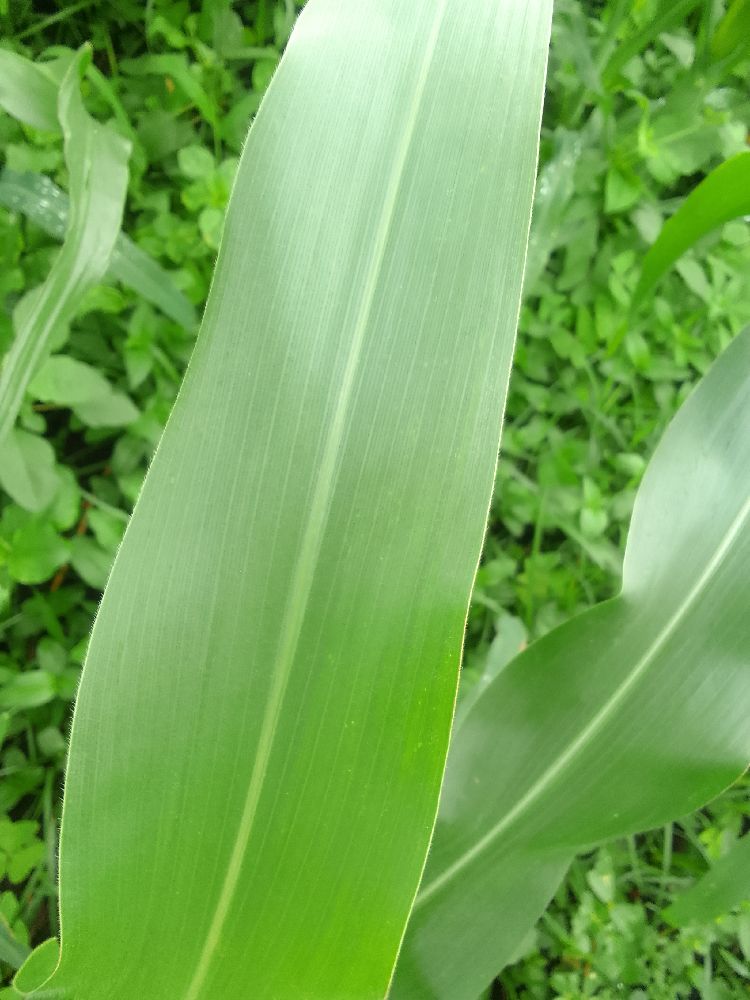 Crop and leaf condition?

maize, healthy
